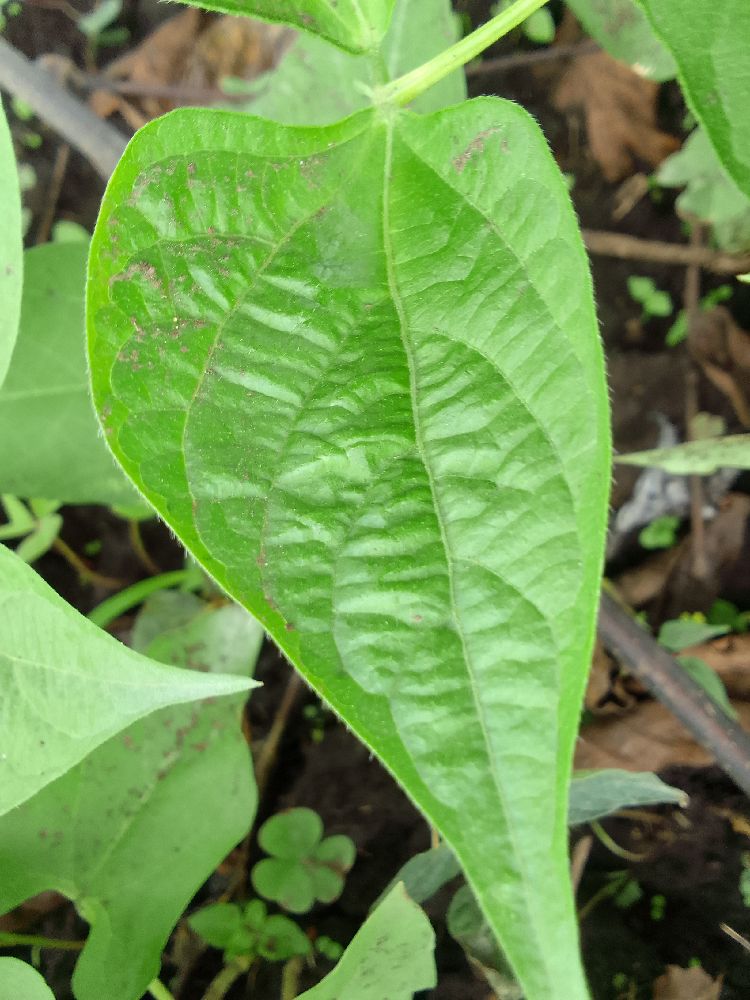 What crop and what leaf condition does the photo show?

common bean, healthy
